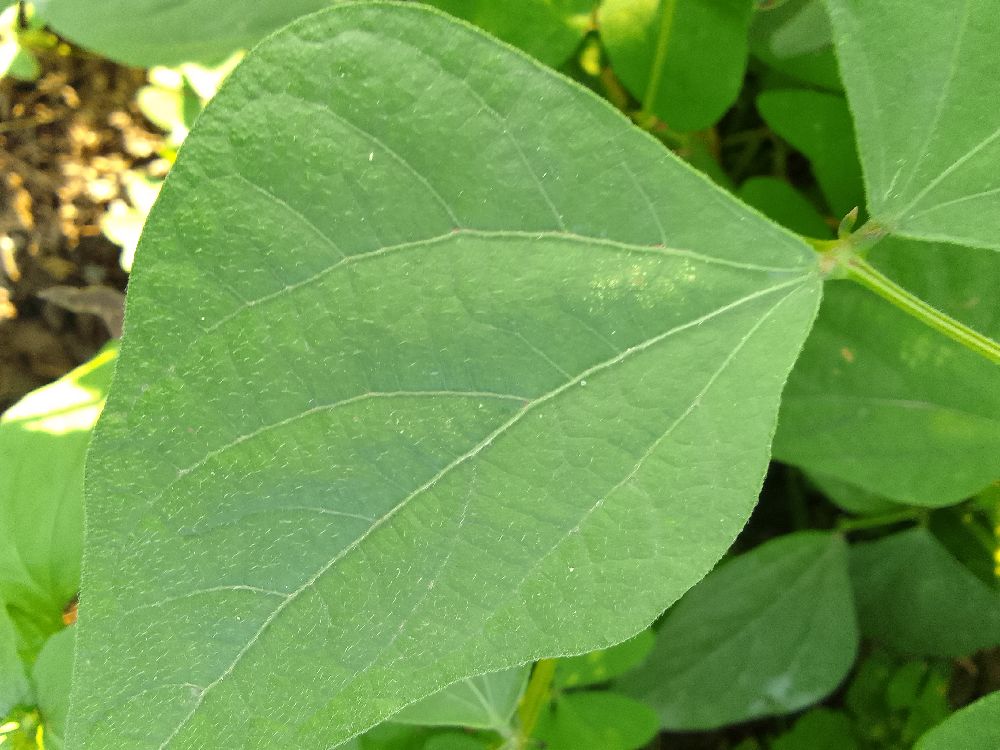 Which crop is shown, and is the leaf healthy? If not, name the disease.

common bean, healthy
